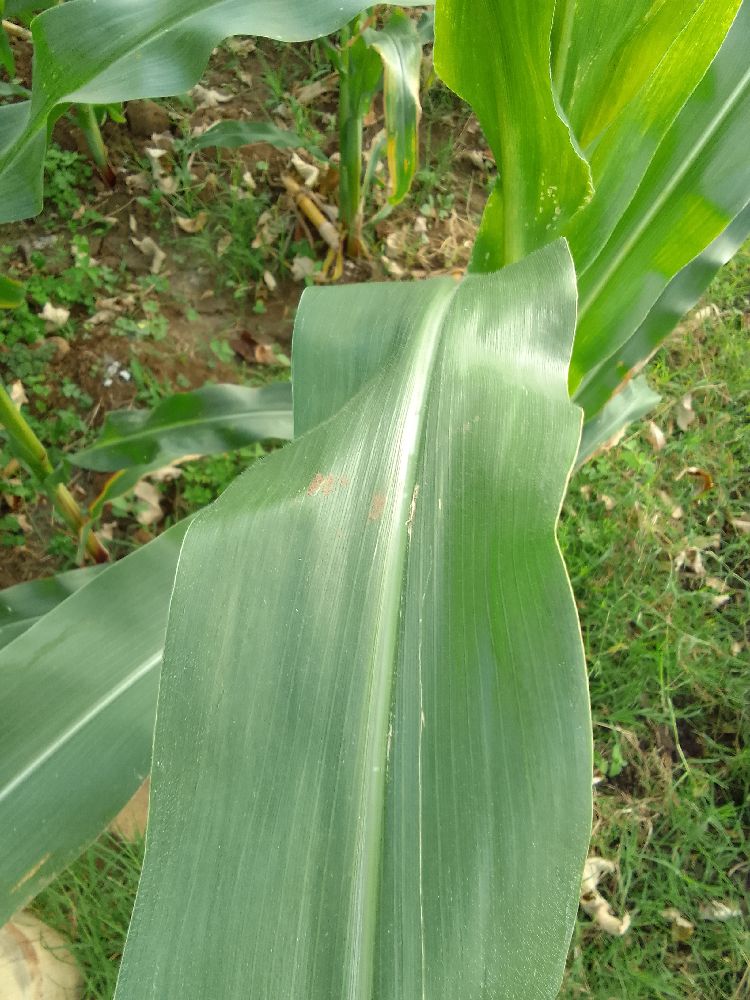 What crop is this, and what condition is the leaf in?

maize, healthy
